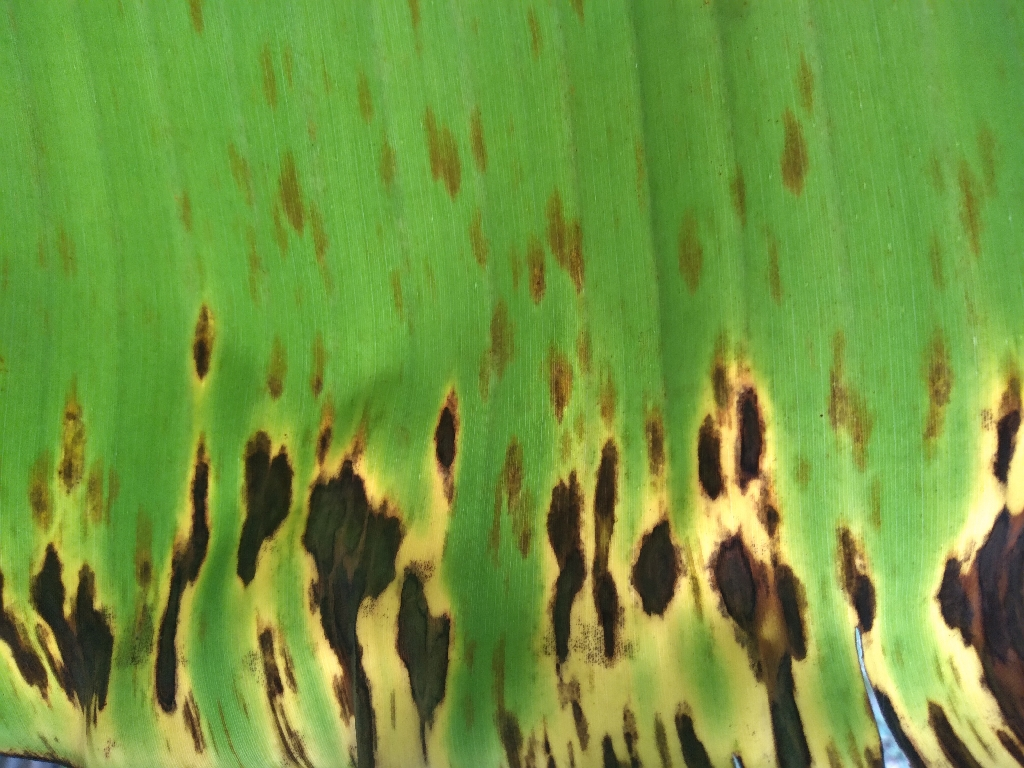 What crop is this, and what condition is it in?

banana, black sigatoka
